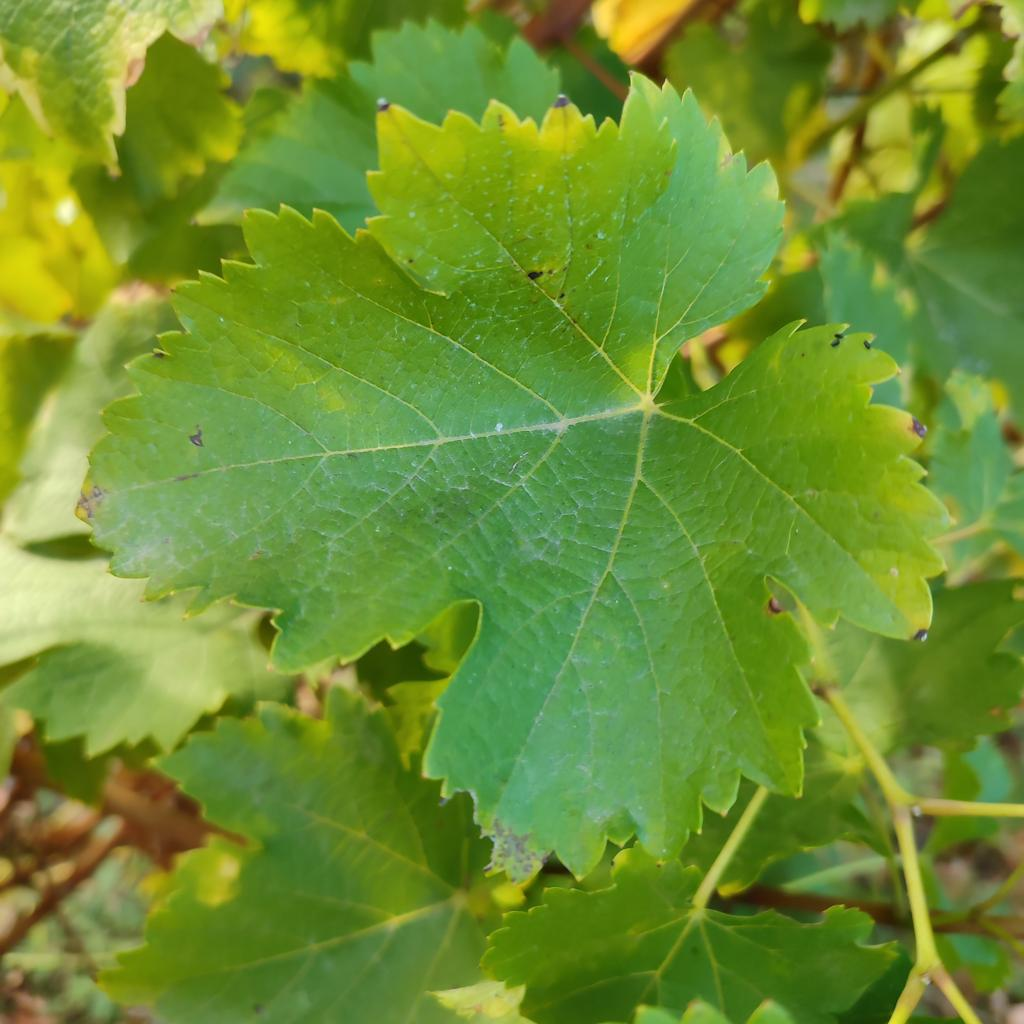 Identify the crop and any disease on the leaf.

grapevine, powdery mildew
